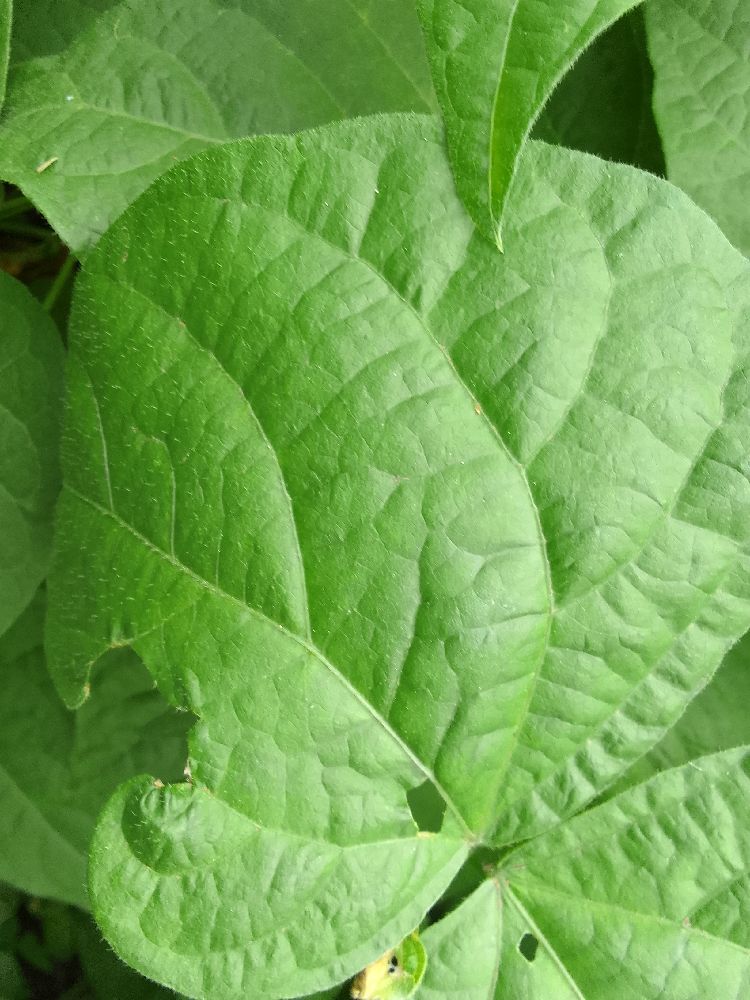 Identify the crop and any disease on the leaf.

common bean, healthy
